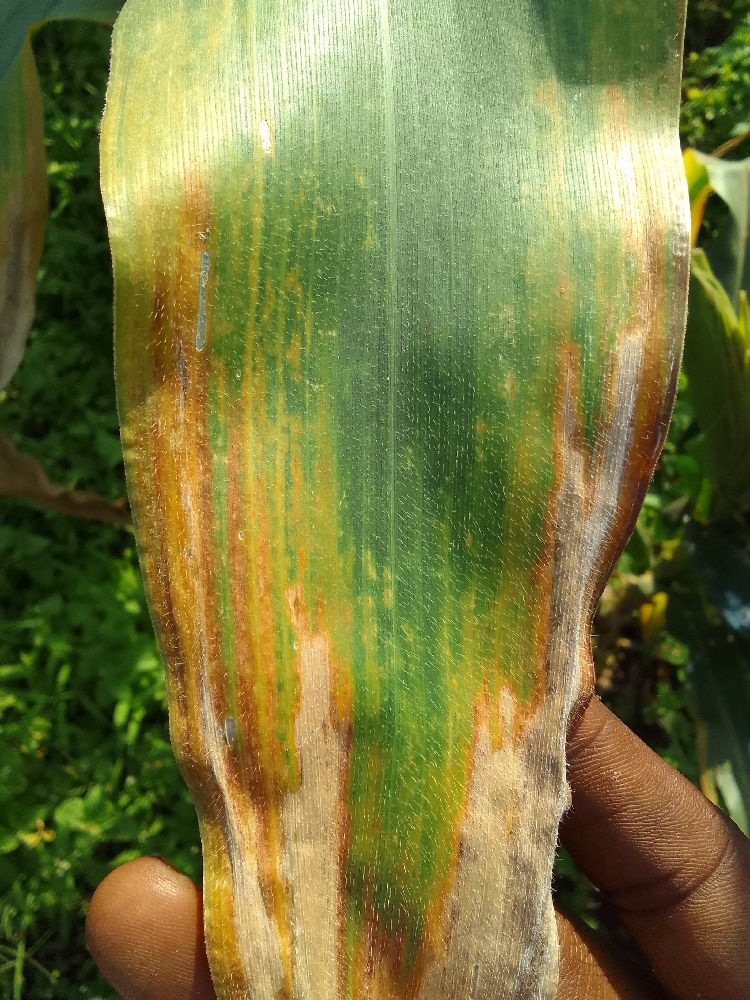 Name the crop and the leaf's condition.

maize, maize lethal necrosis
